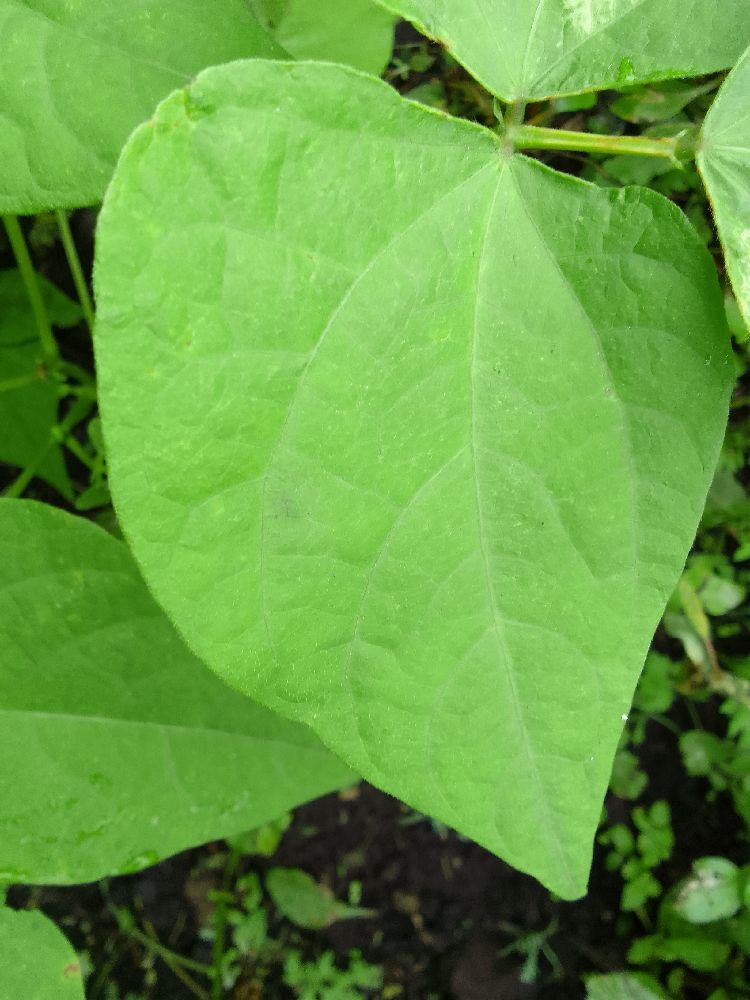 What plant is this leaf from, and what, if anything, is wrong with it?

common bean, healthy
